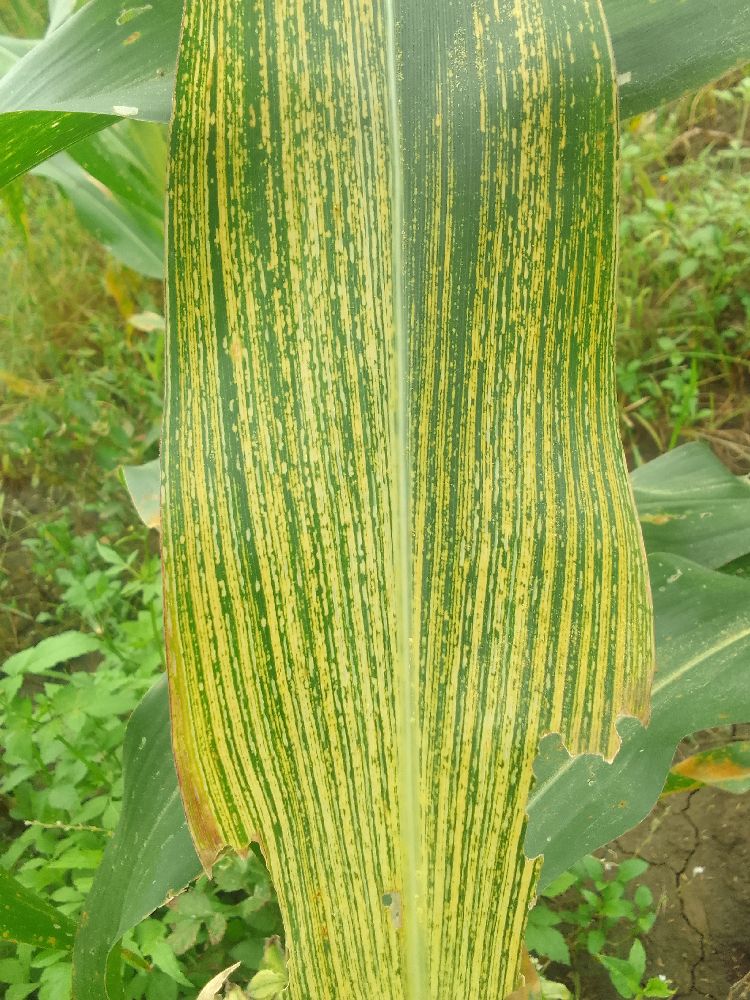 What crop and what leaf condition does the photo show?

maize, maize streak virus
